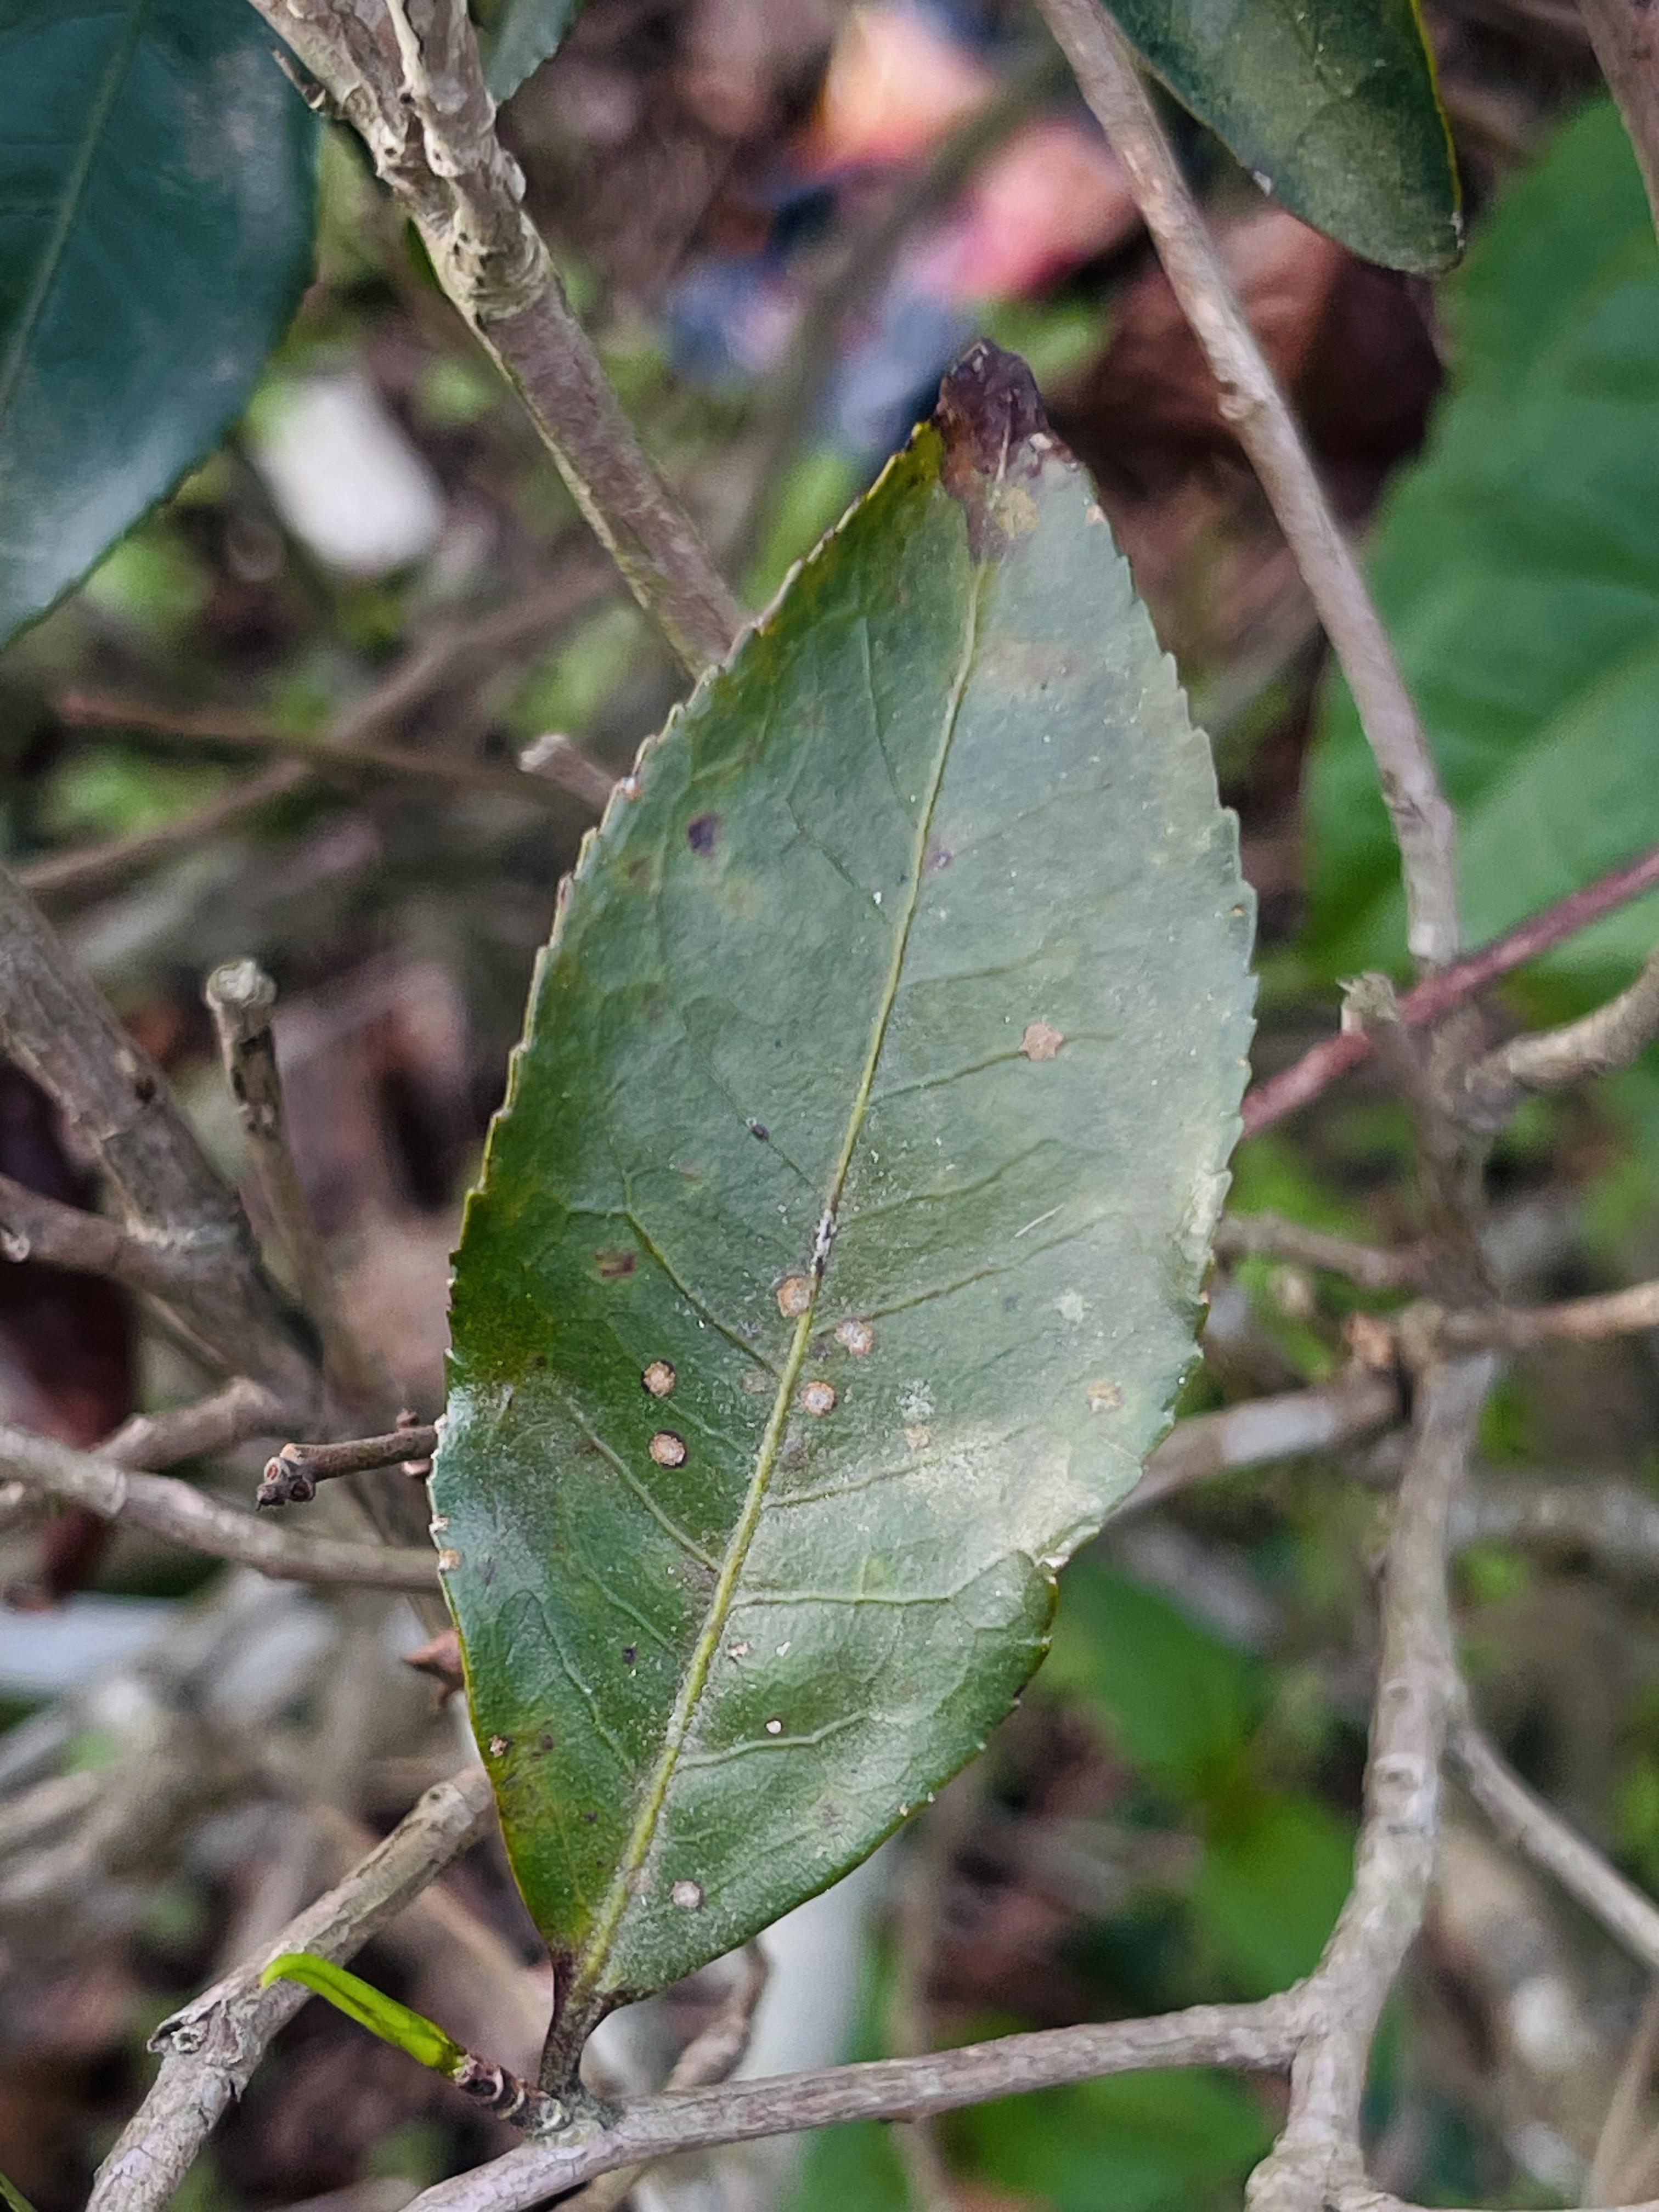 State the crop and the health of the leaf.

tea, red rust
